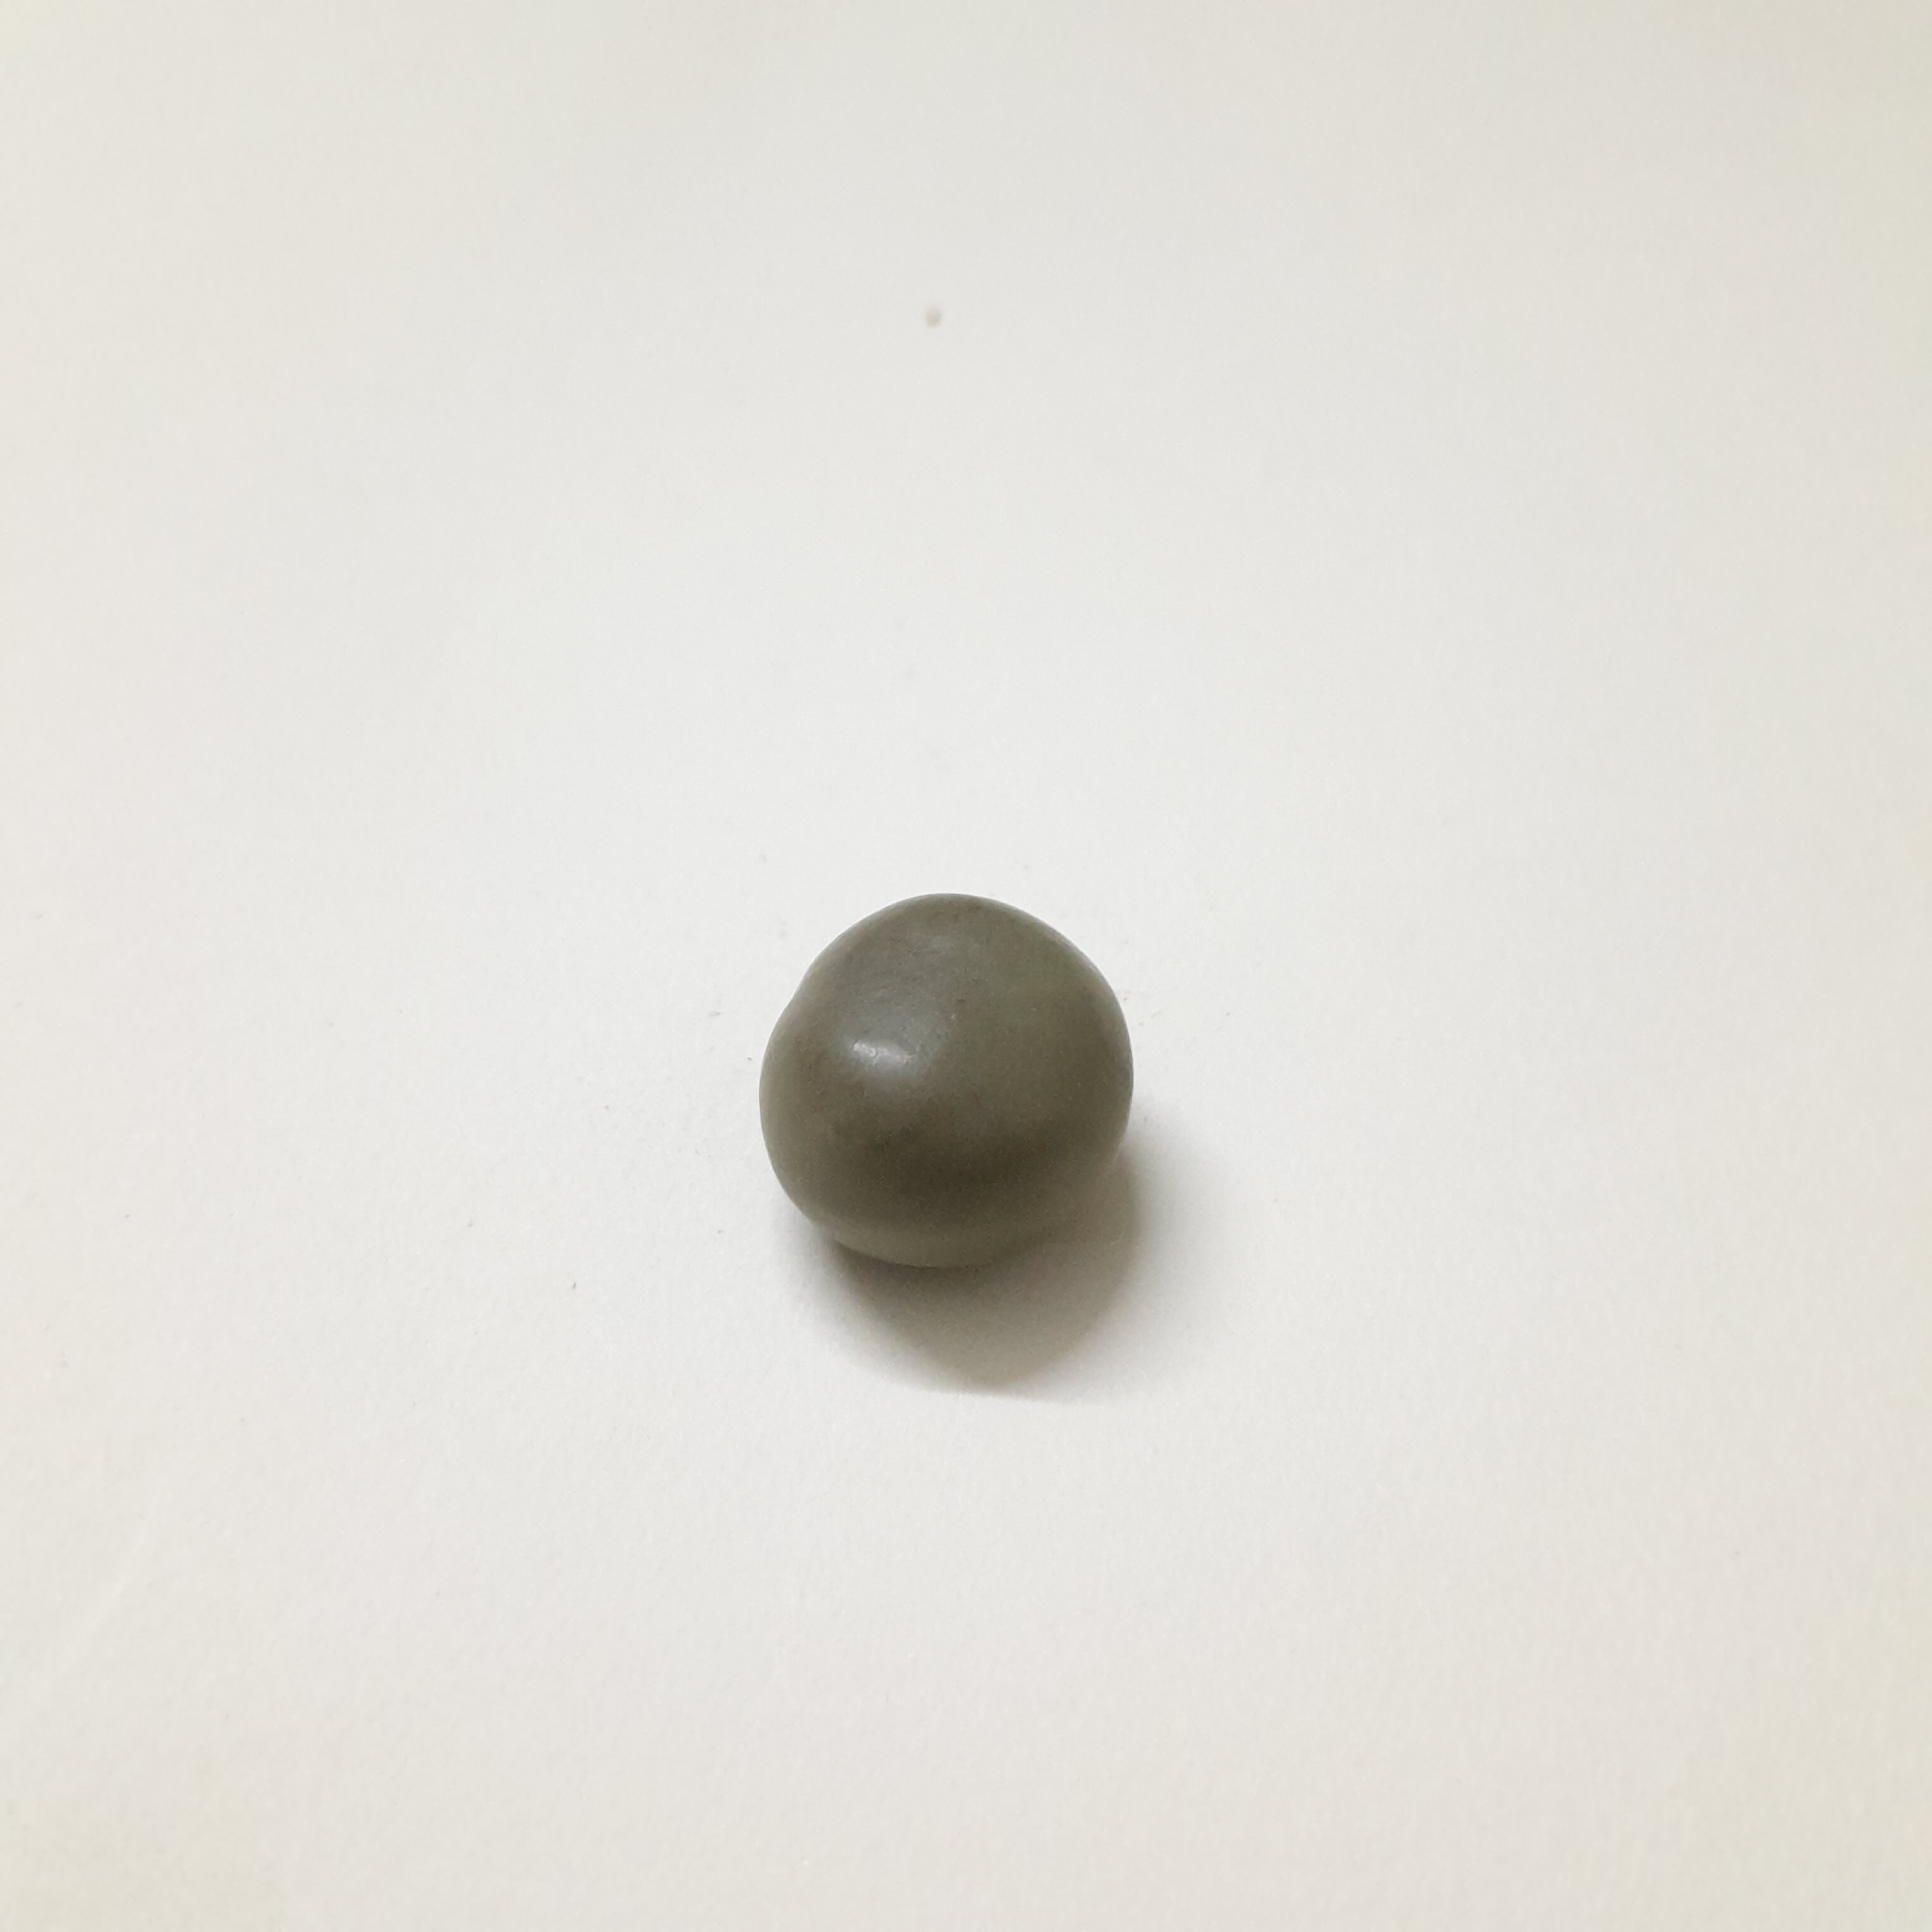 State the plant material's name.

sagargota
